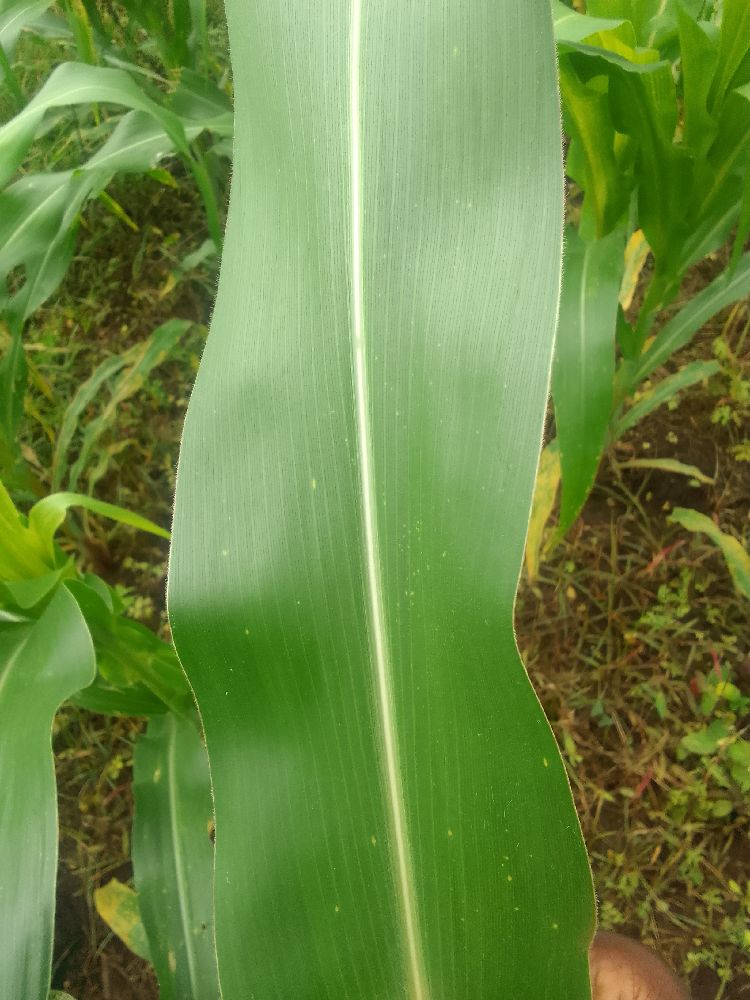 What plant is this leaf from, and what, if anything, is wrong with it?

maize, healthy
